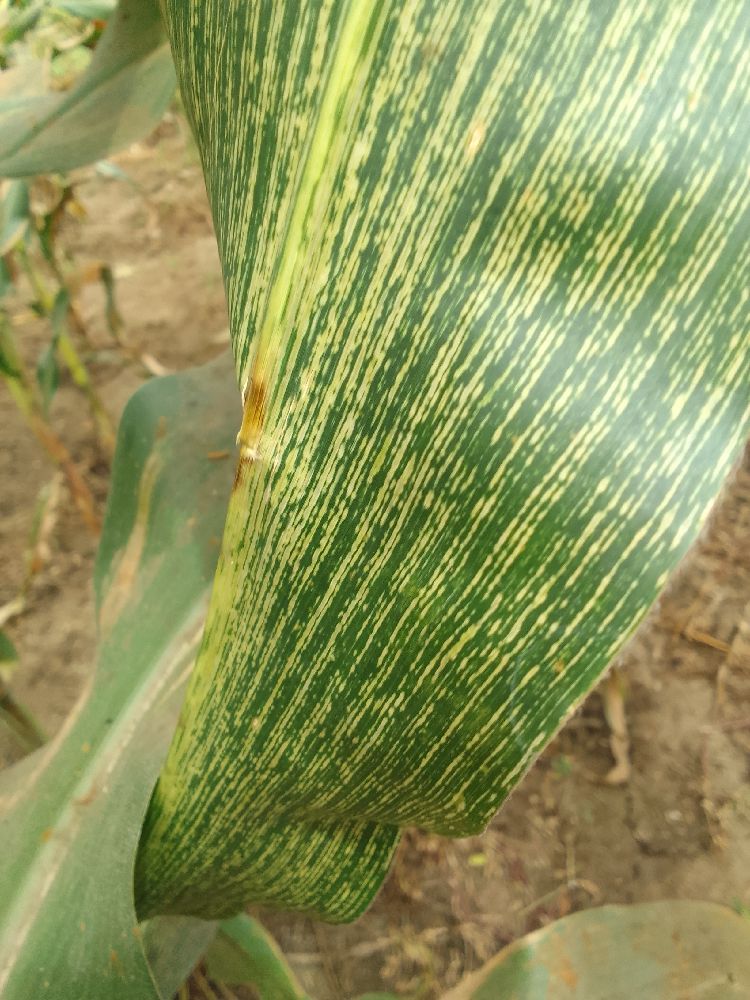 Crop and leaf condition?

maize, maize streak virus
